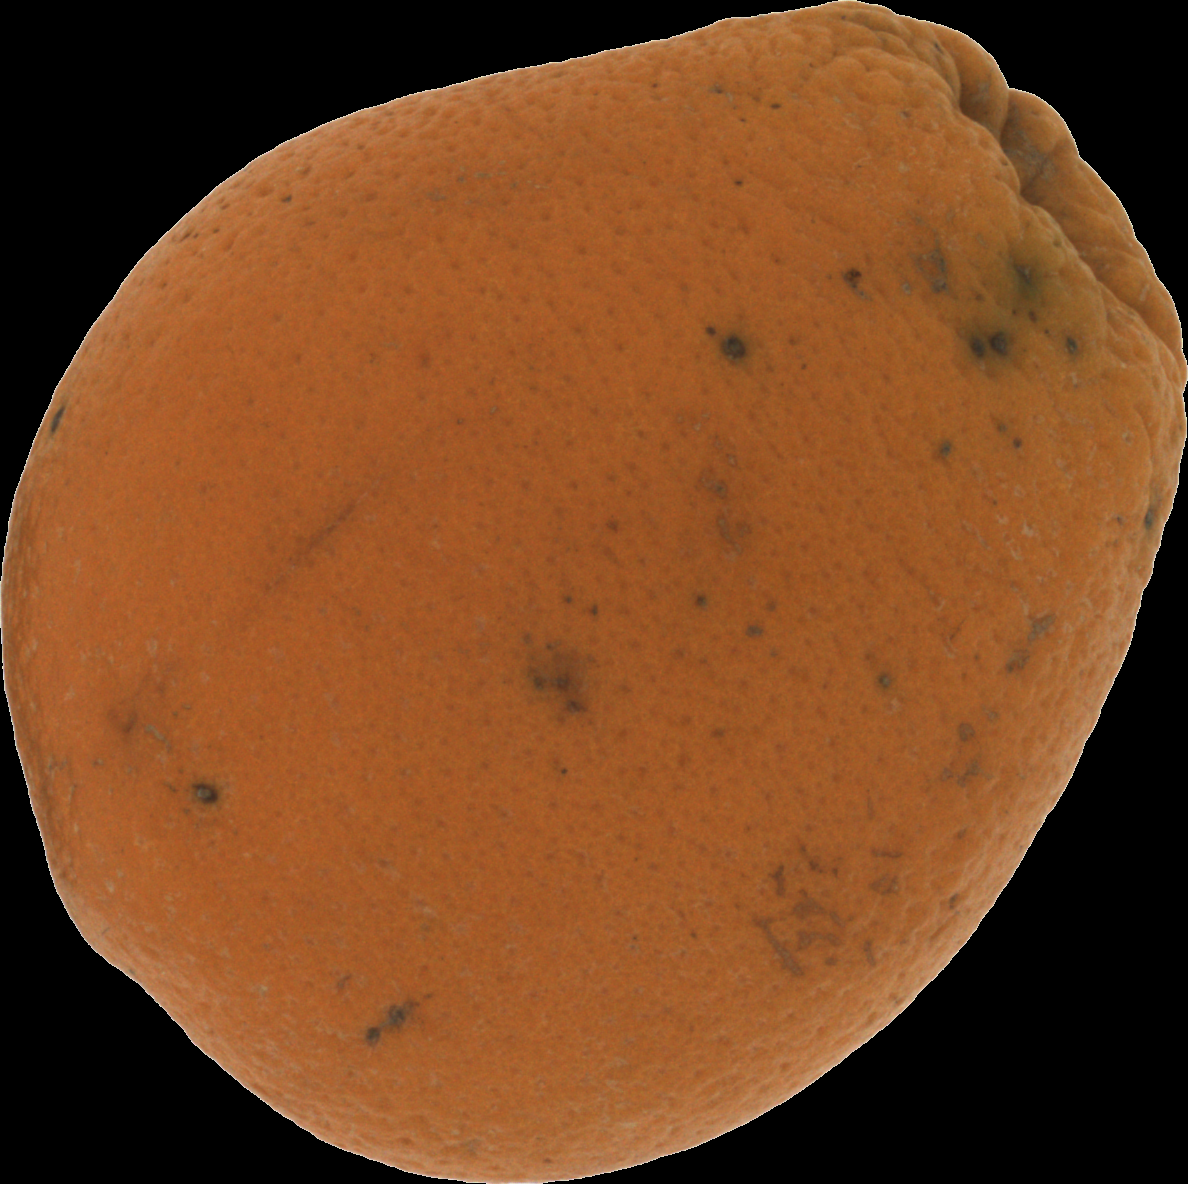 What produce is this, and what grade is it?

orange, bad
